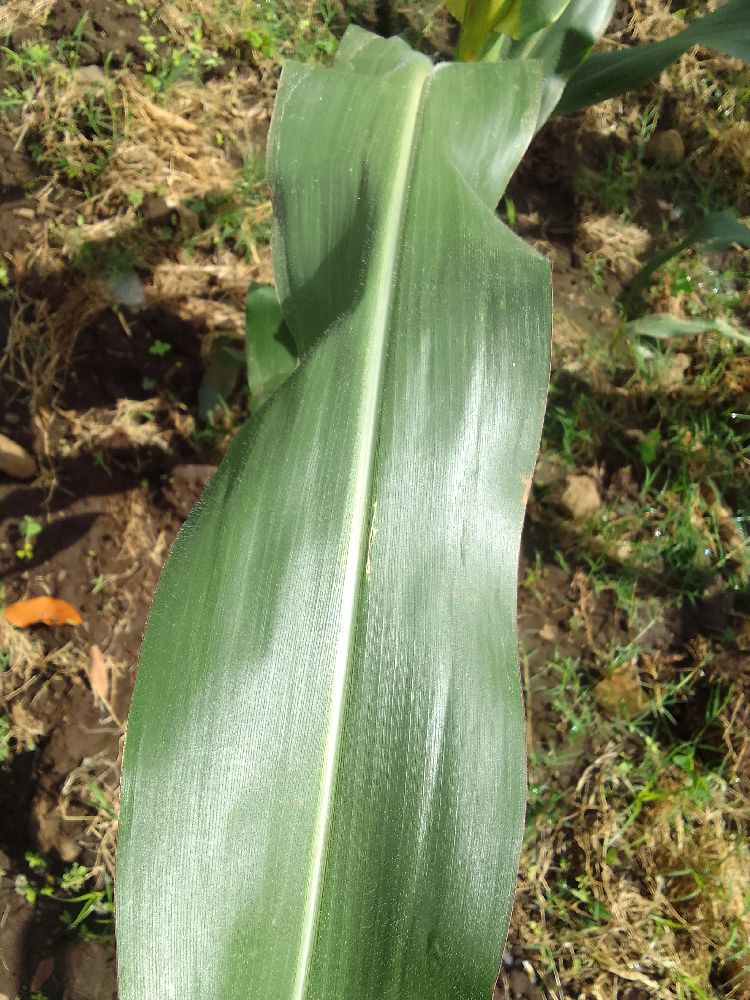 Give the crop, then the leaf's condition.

maize, healthy
